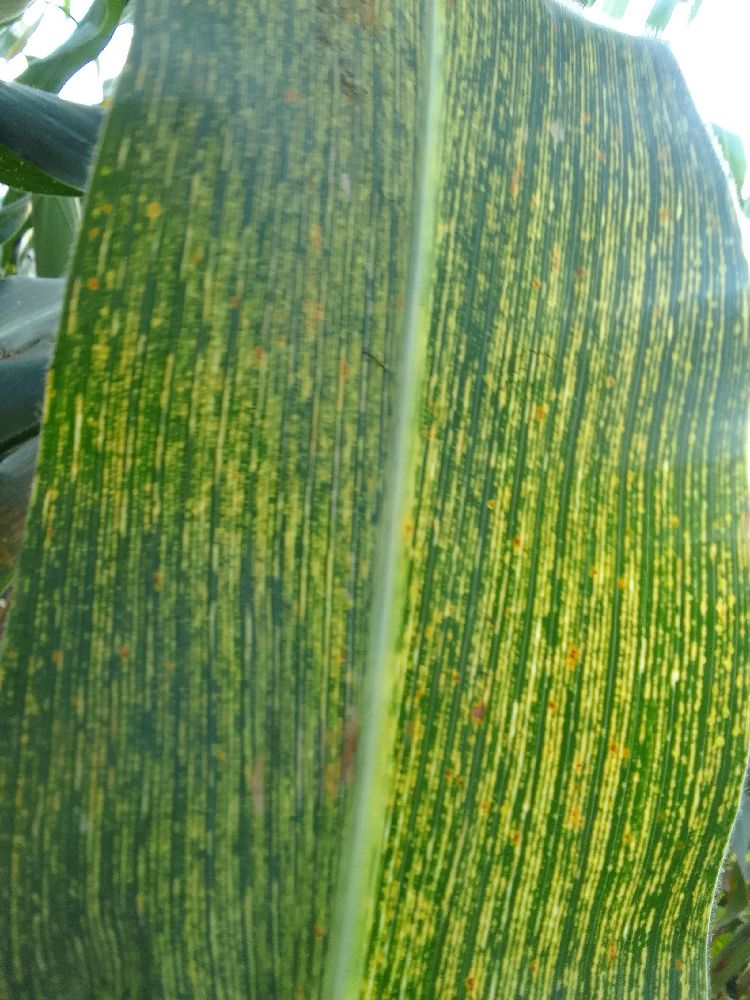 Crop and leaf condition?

maize, maize streak virus
